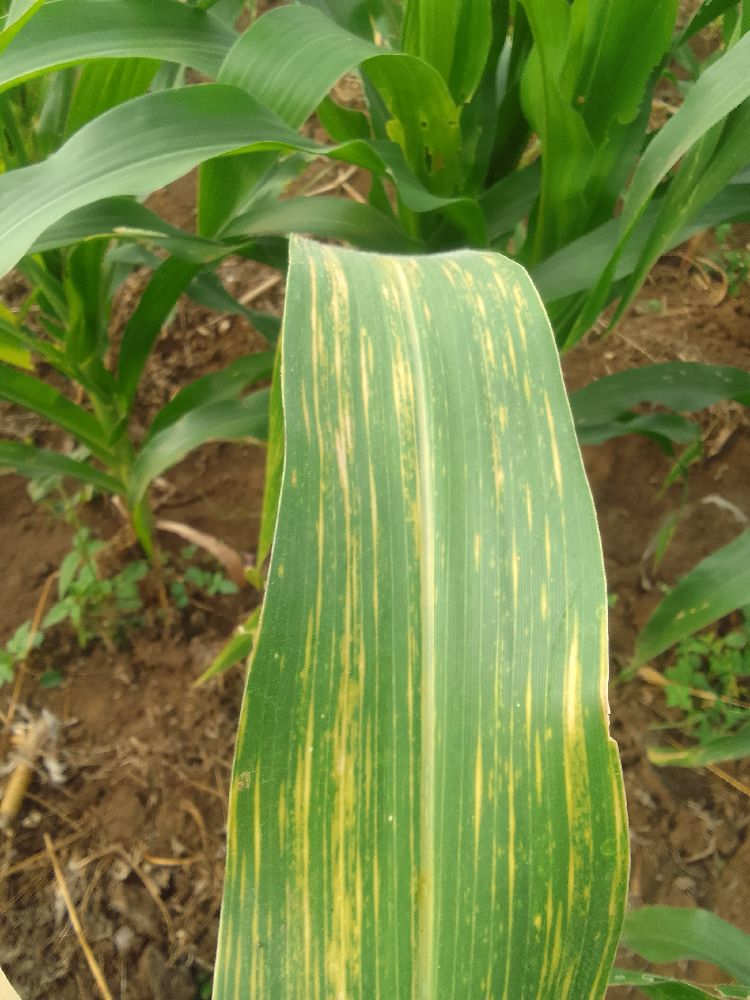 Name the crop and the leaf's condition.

maize, maize lethal necrosis
